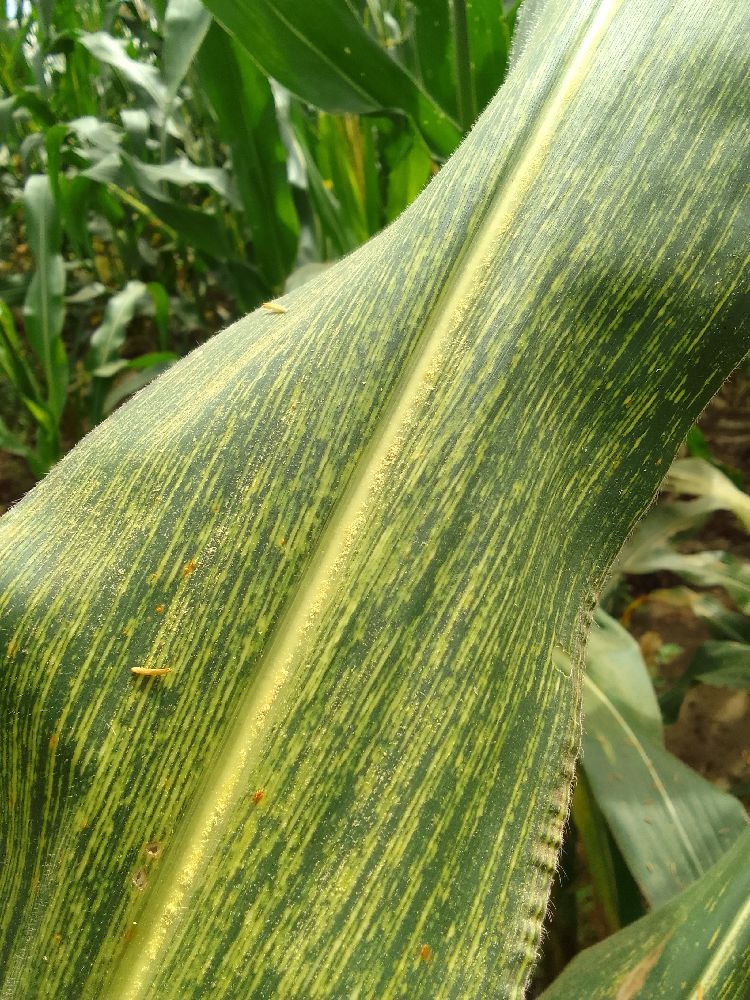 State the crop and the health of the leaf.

maize, maize streak virus
